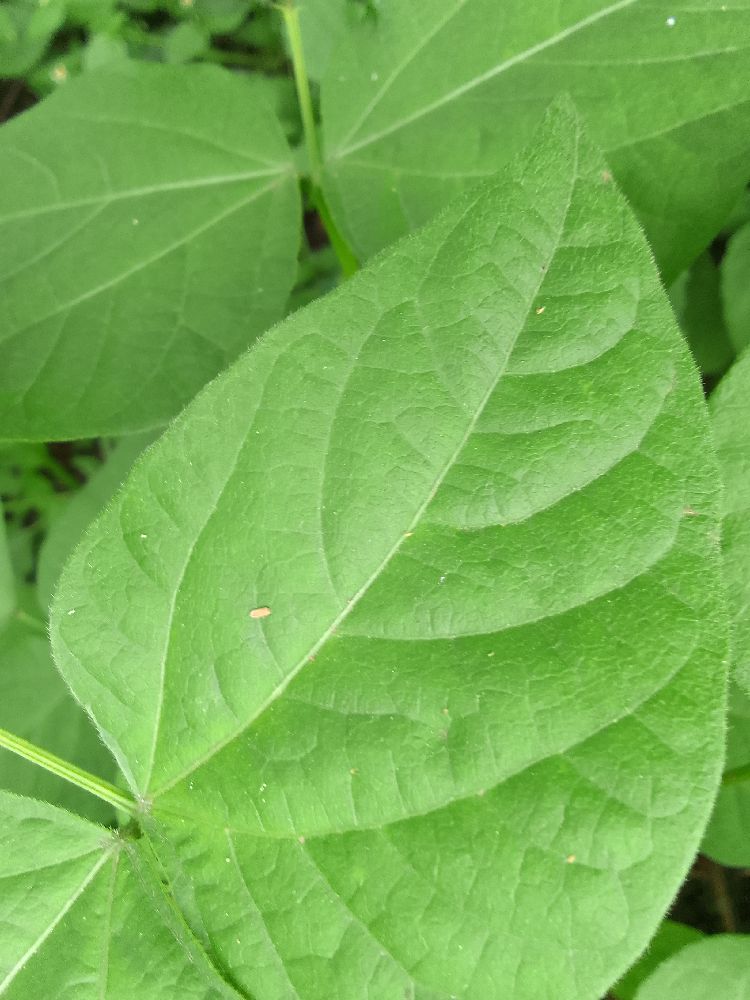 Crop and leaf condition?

common bean, healthy
